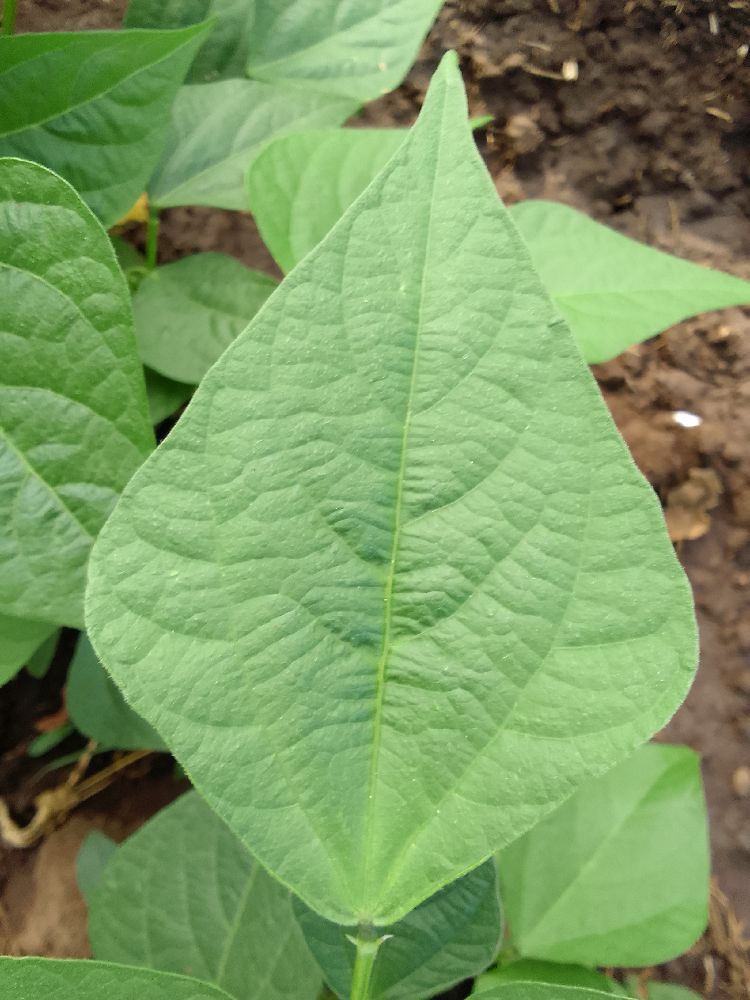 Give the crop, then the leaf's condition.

common bean, healthy
